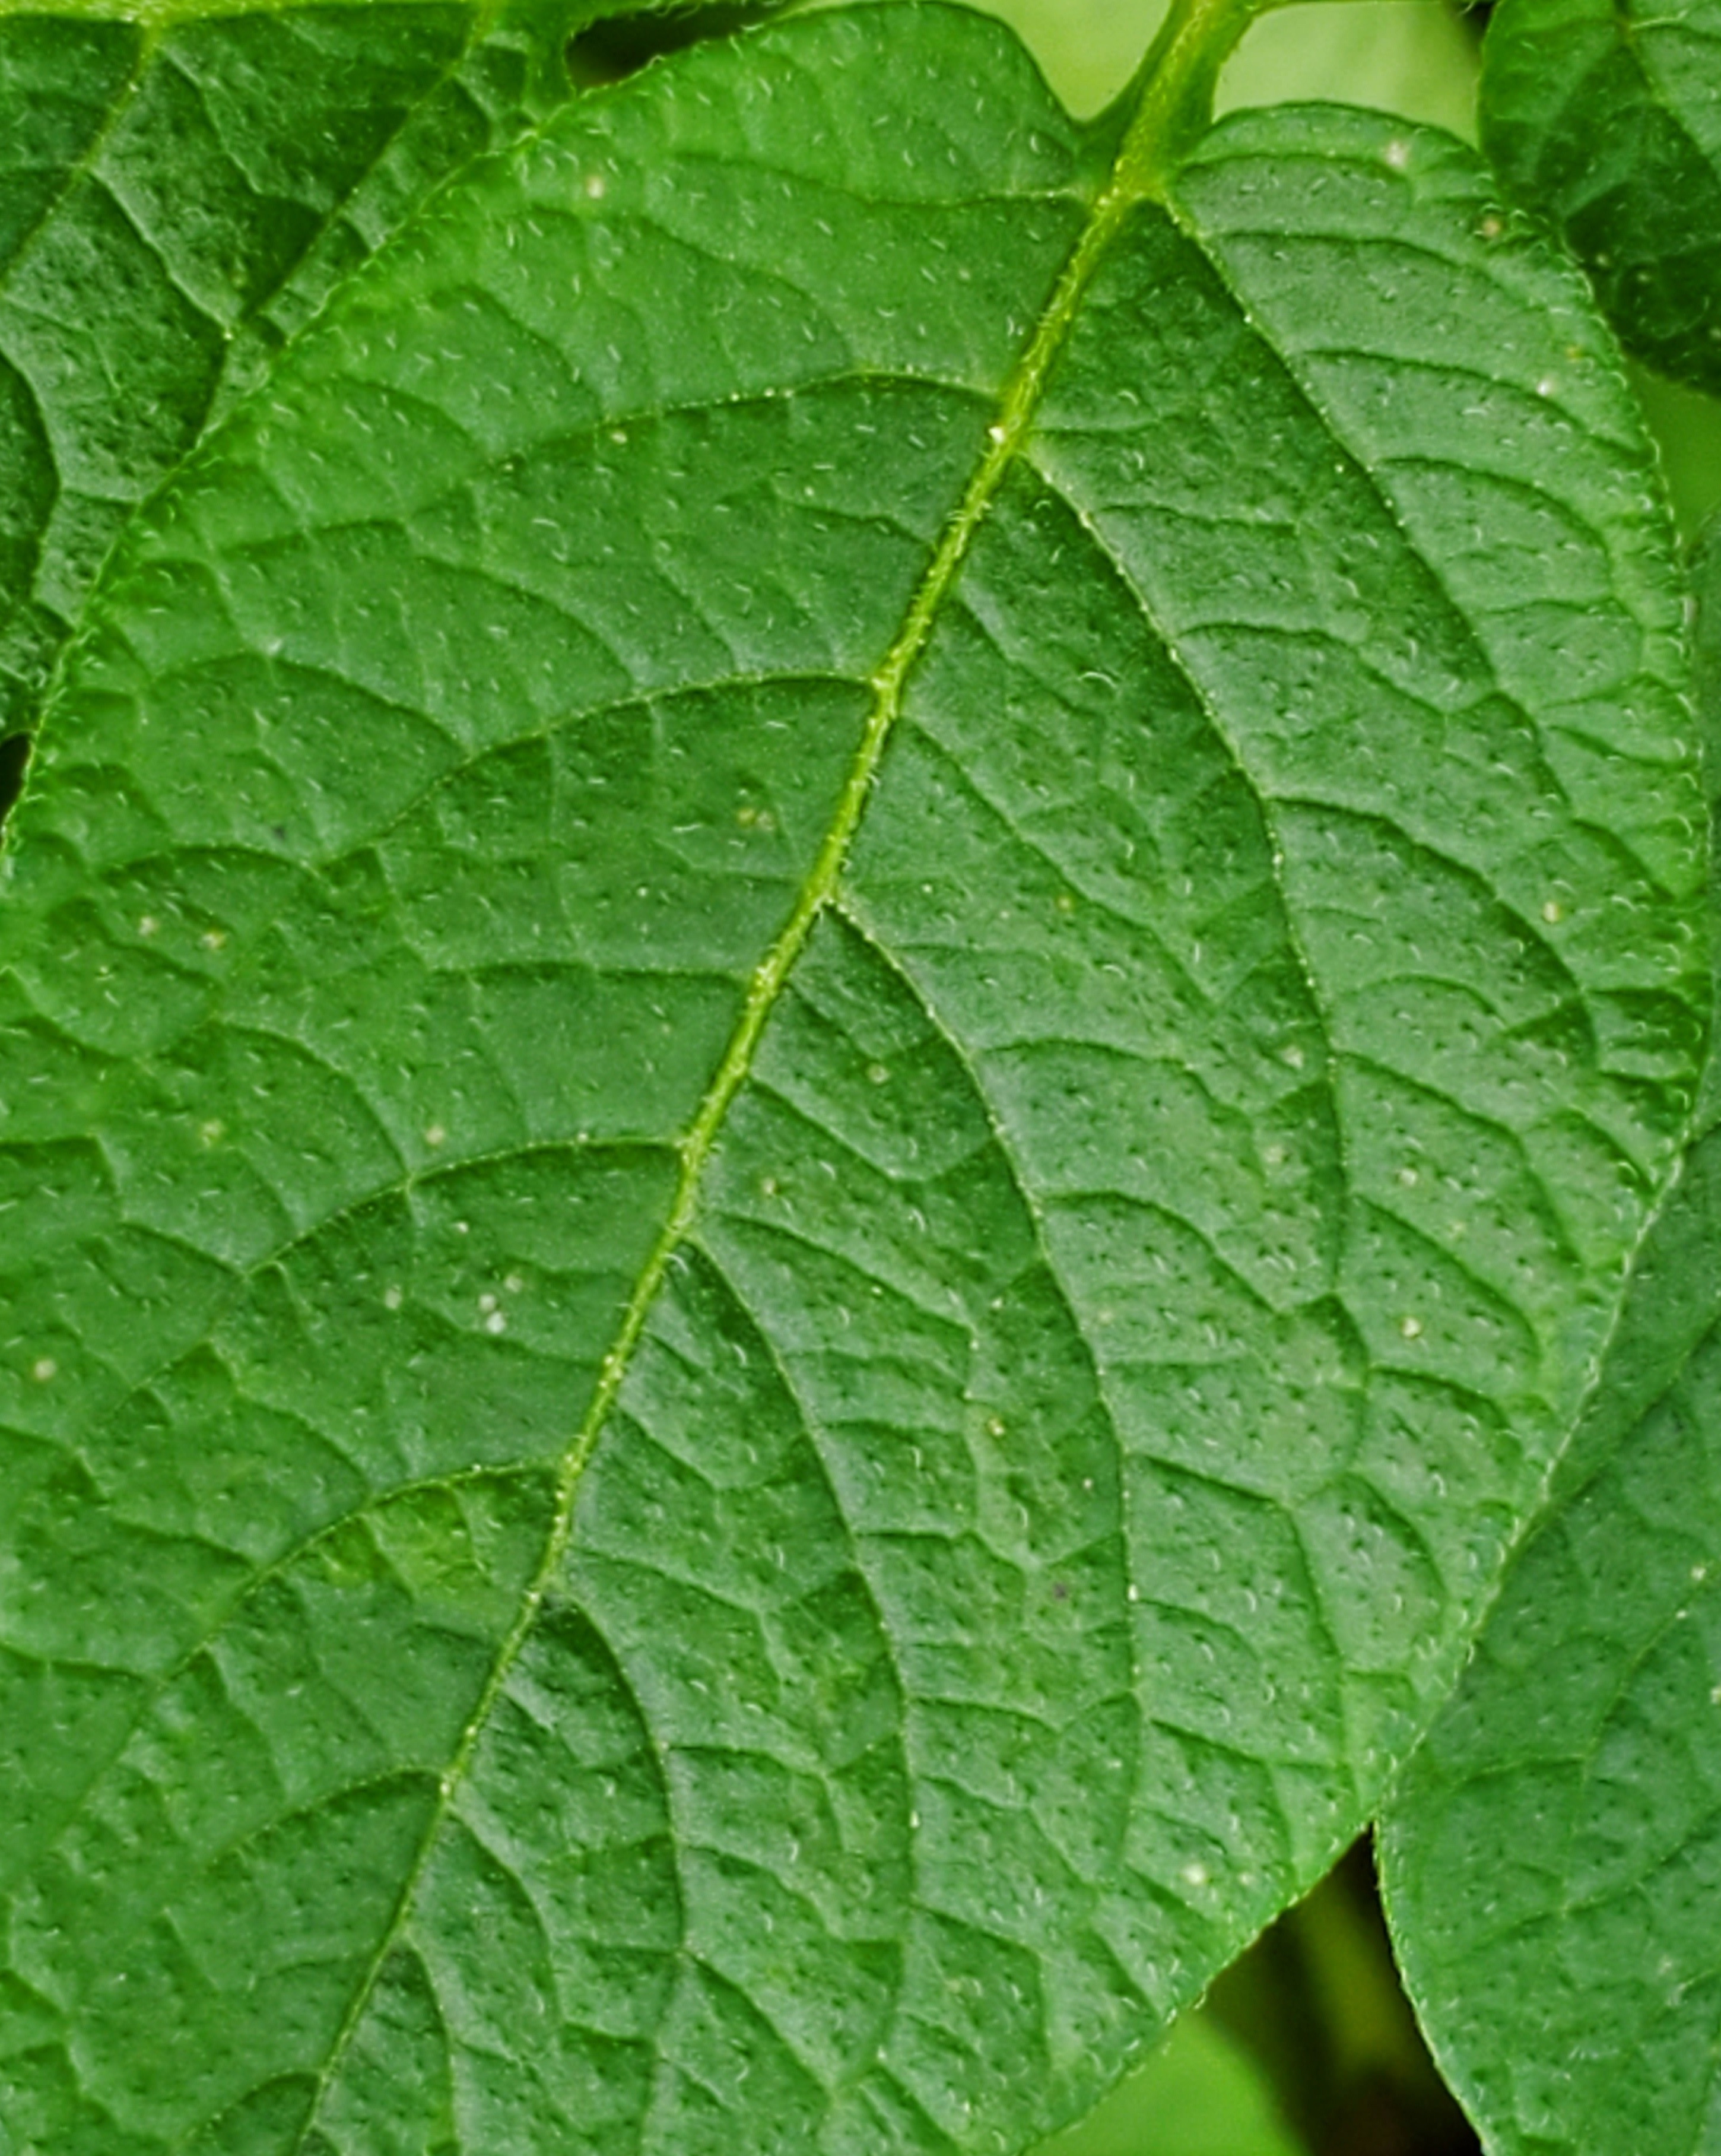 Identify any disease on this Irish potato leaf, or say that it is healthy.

healthy
